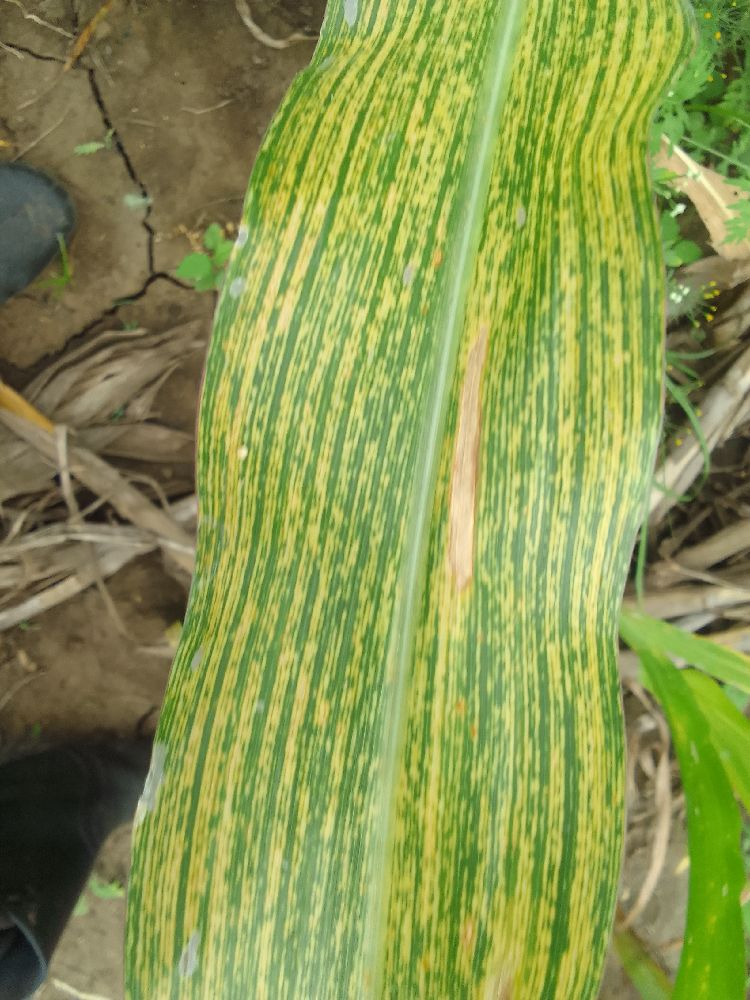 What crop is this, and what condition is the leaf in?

maize, maize streak virus
